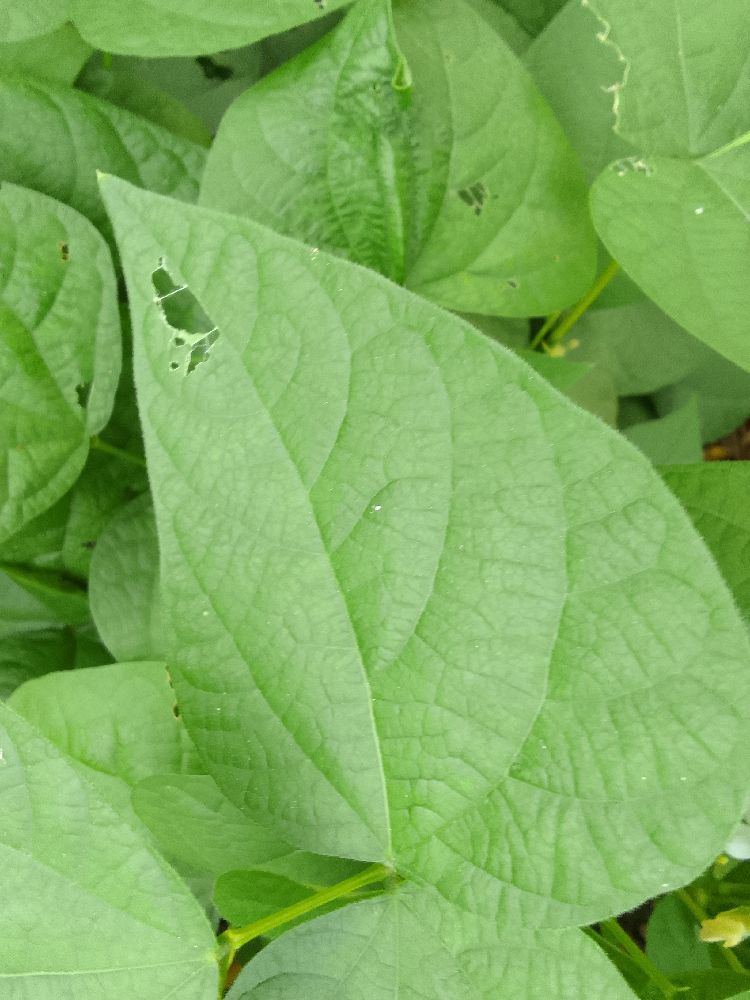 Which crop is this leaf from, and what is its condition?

common bean, healthy
